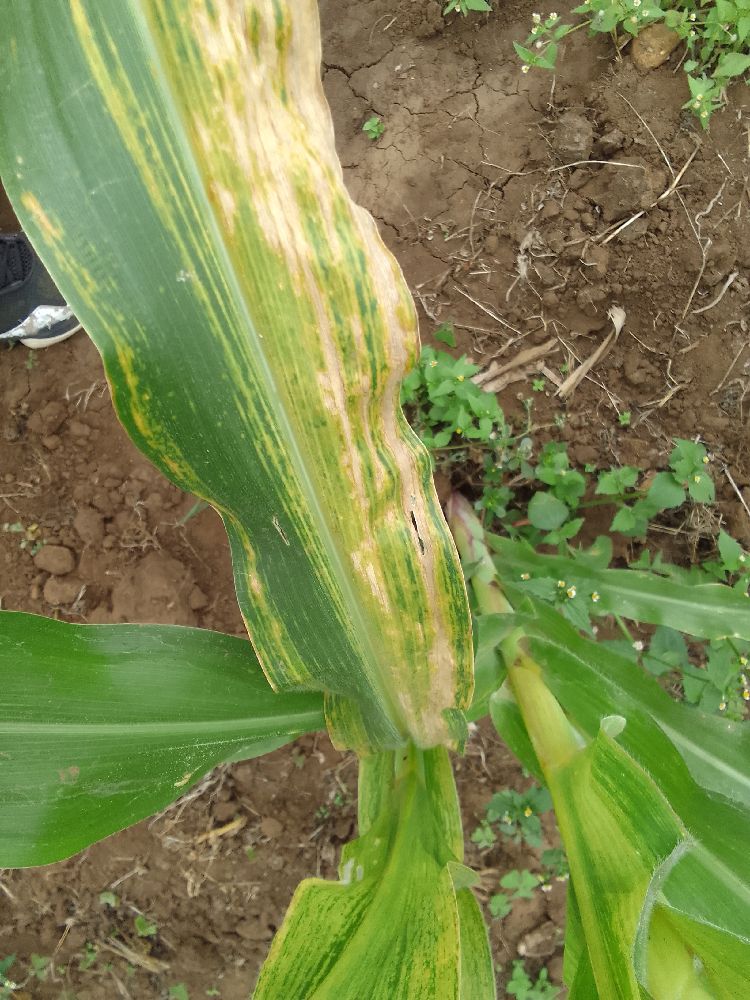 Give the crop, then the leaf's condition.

maize, maize lethal necrosis
